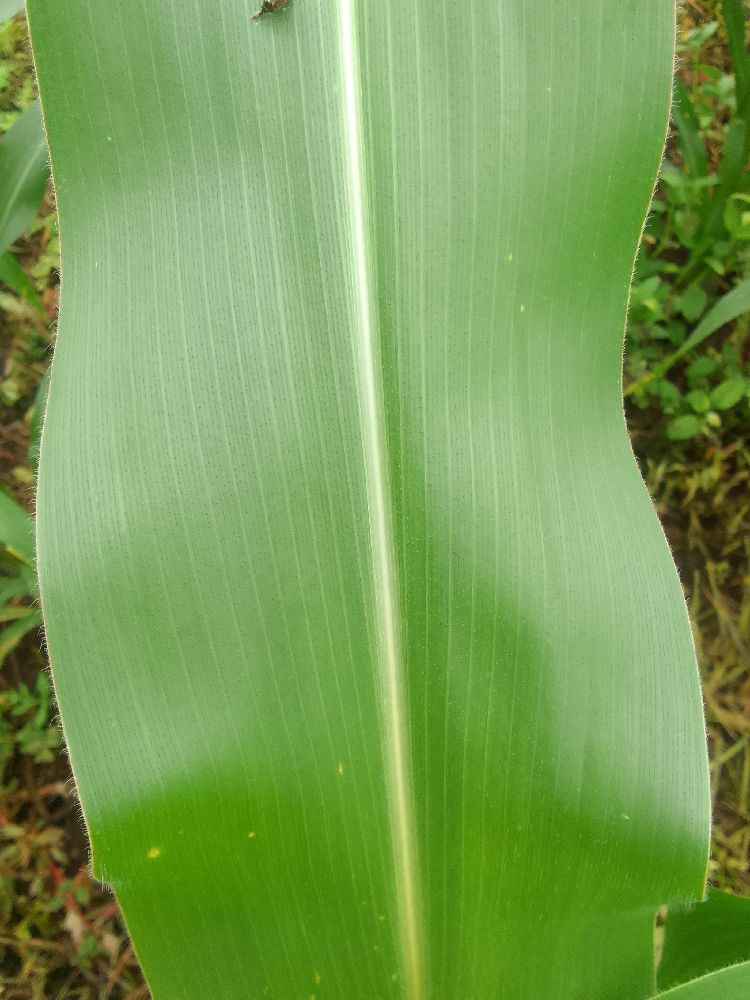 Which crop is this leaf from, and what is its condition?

maize, healthy
